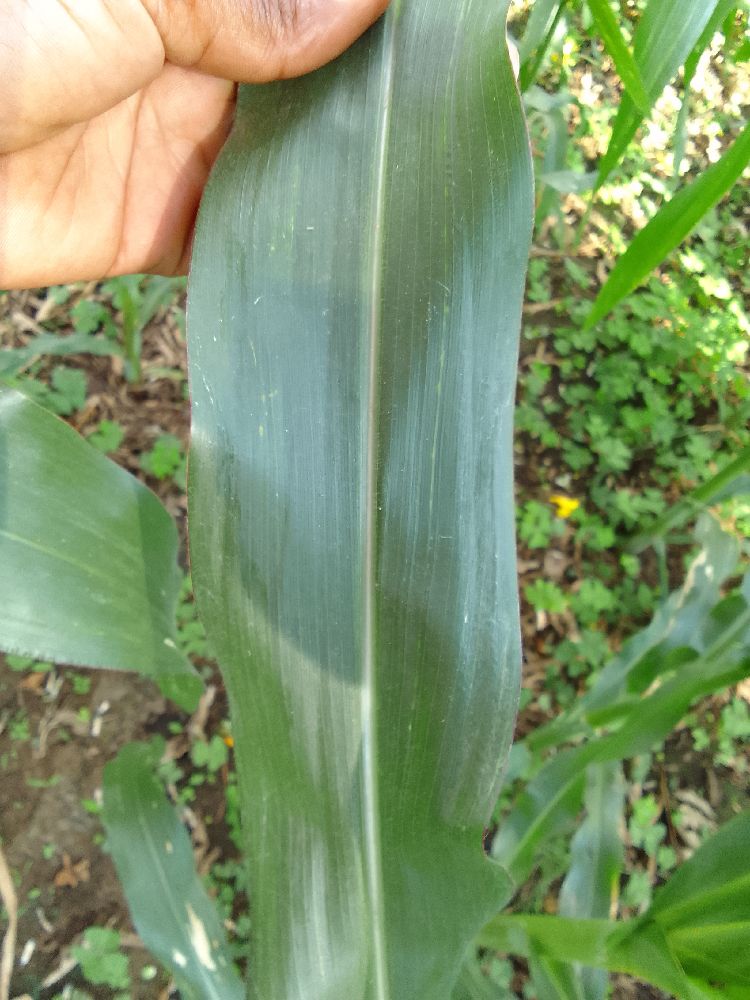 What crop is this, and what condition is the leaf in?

maize, healthy
